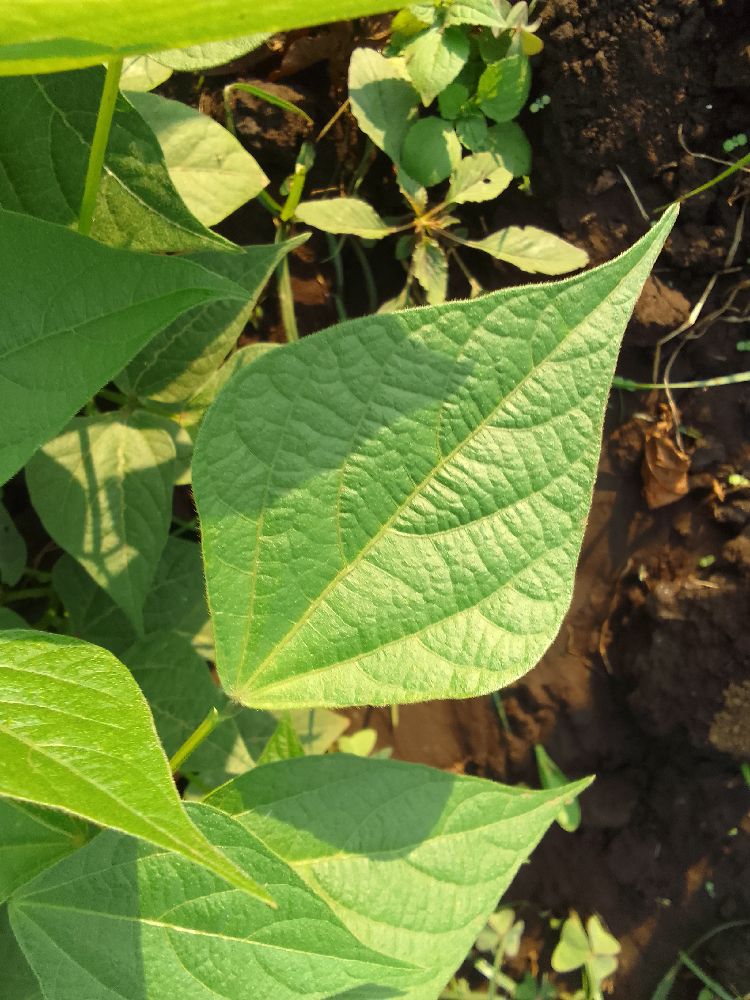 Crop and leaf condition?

common bean, healthy
